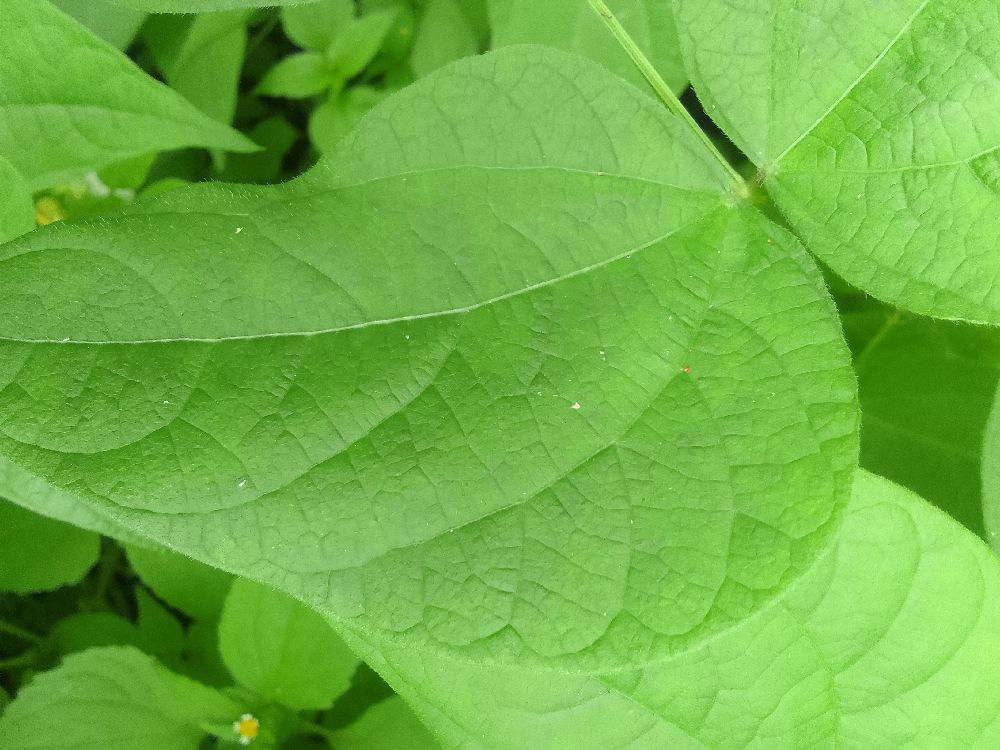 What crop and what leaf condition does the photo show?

common bean, healthy
